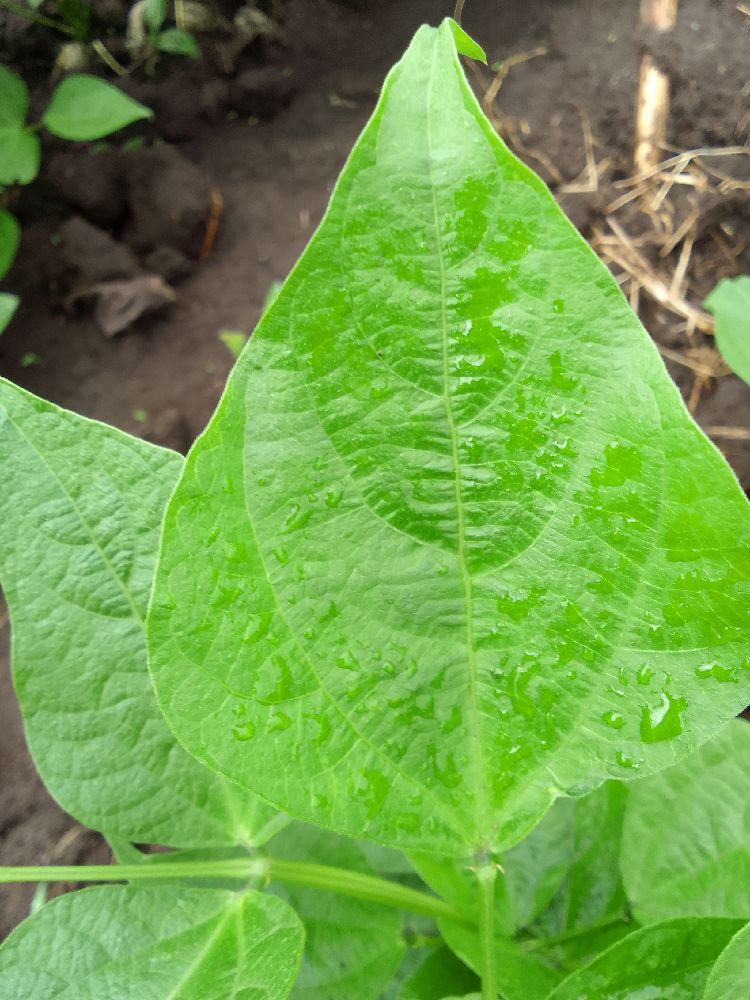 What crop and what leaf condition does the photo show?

common bean, healthy
